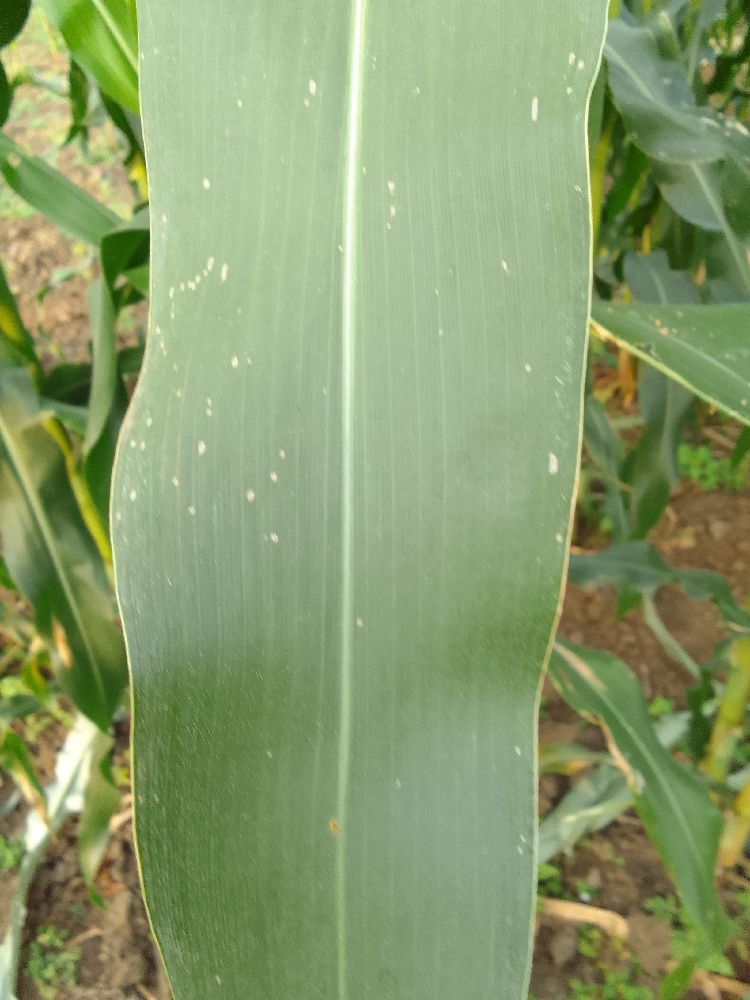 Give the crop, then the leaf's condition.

maize, healthy
